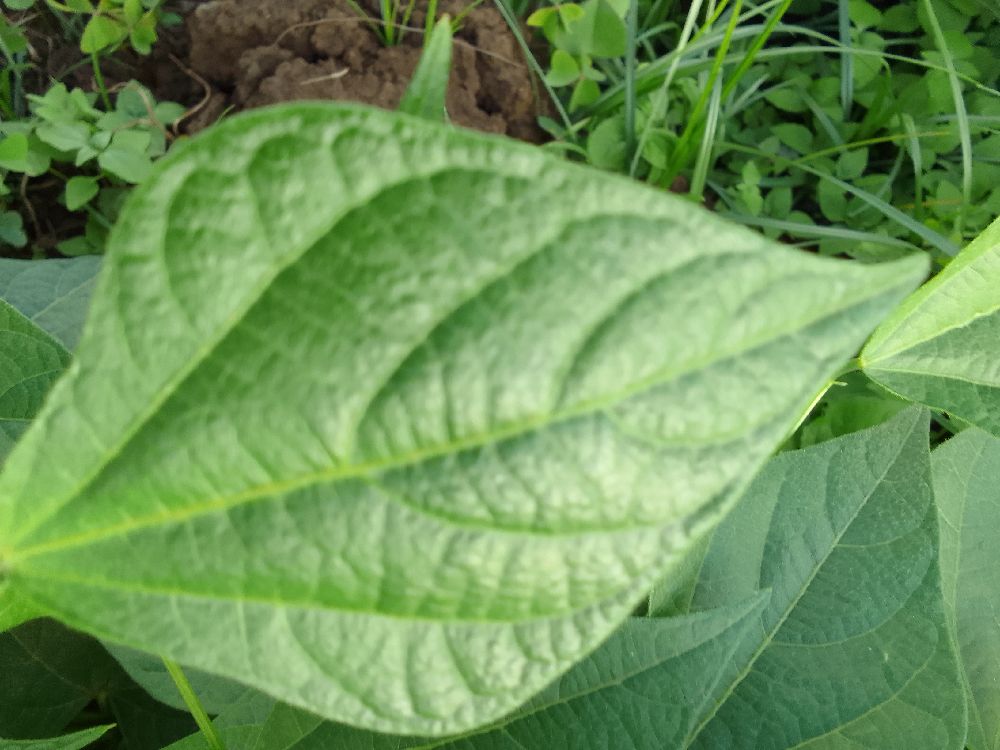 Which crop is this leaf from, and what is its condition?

common bean, healthy
